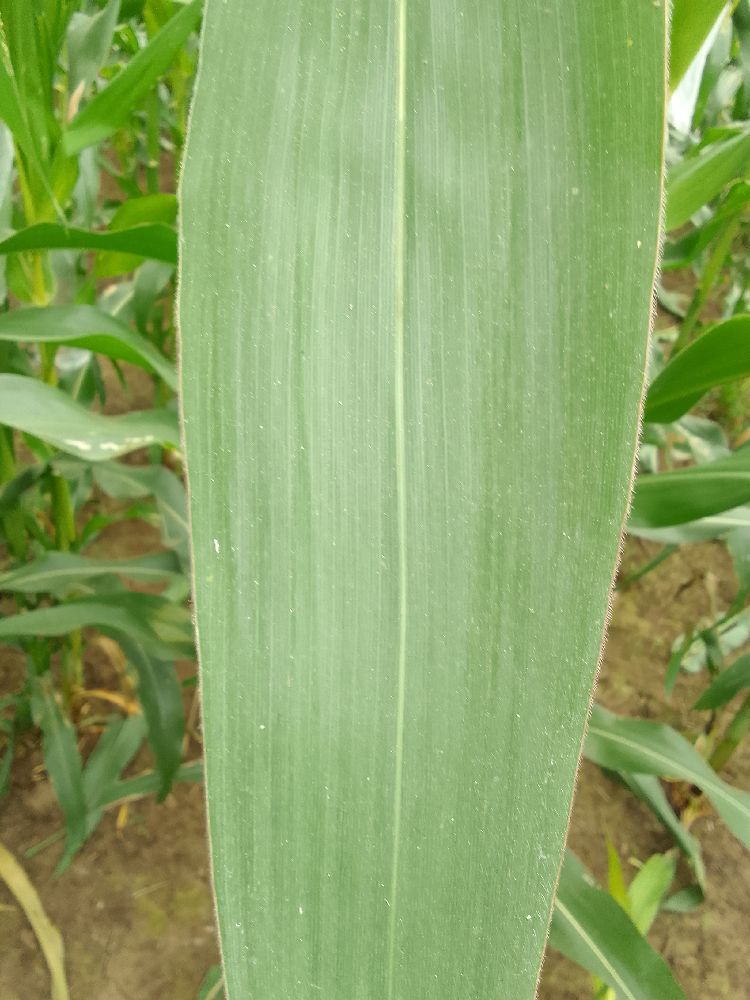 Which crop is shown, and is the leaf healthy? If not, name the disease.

maize, healthy
